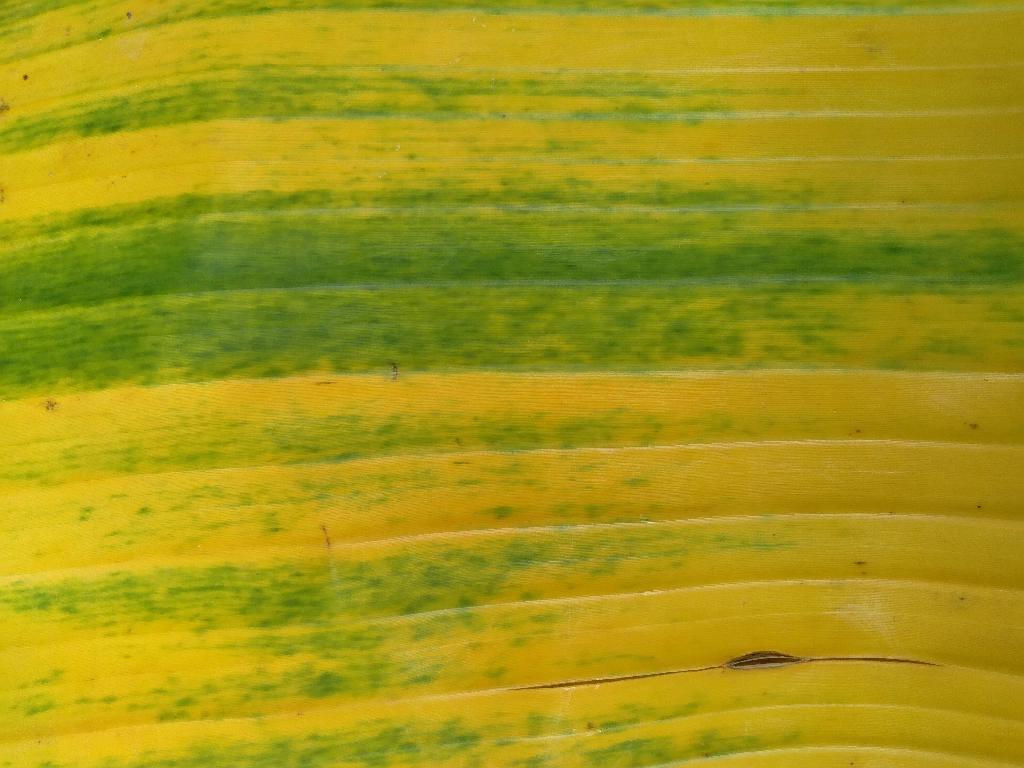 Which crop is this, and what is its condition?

banana, fusarium wilt race 1
